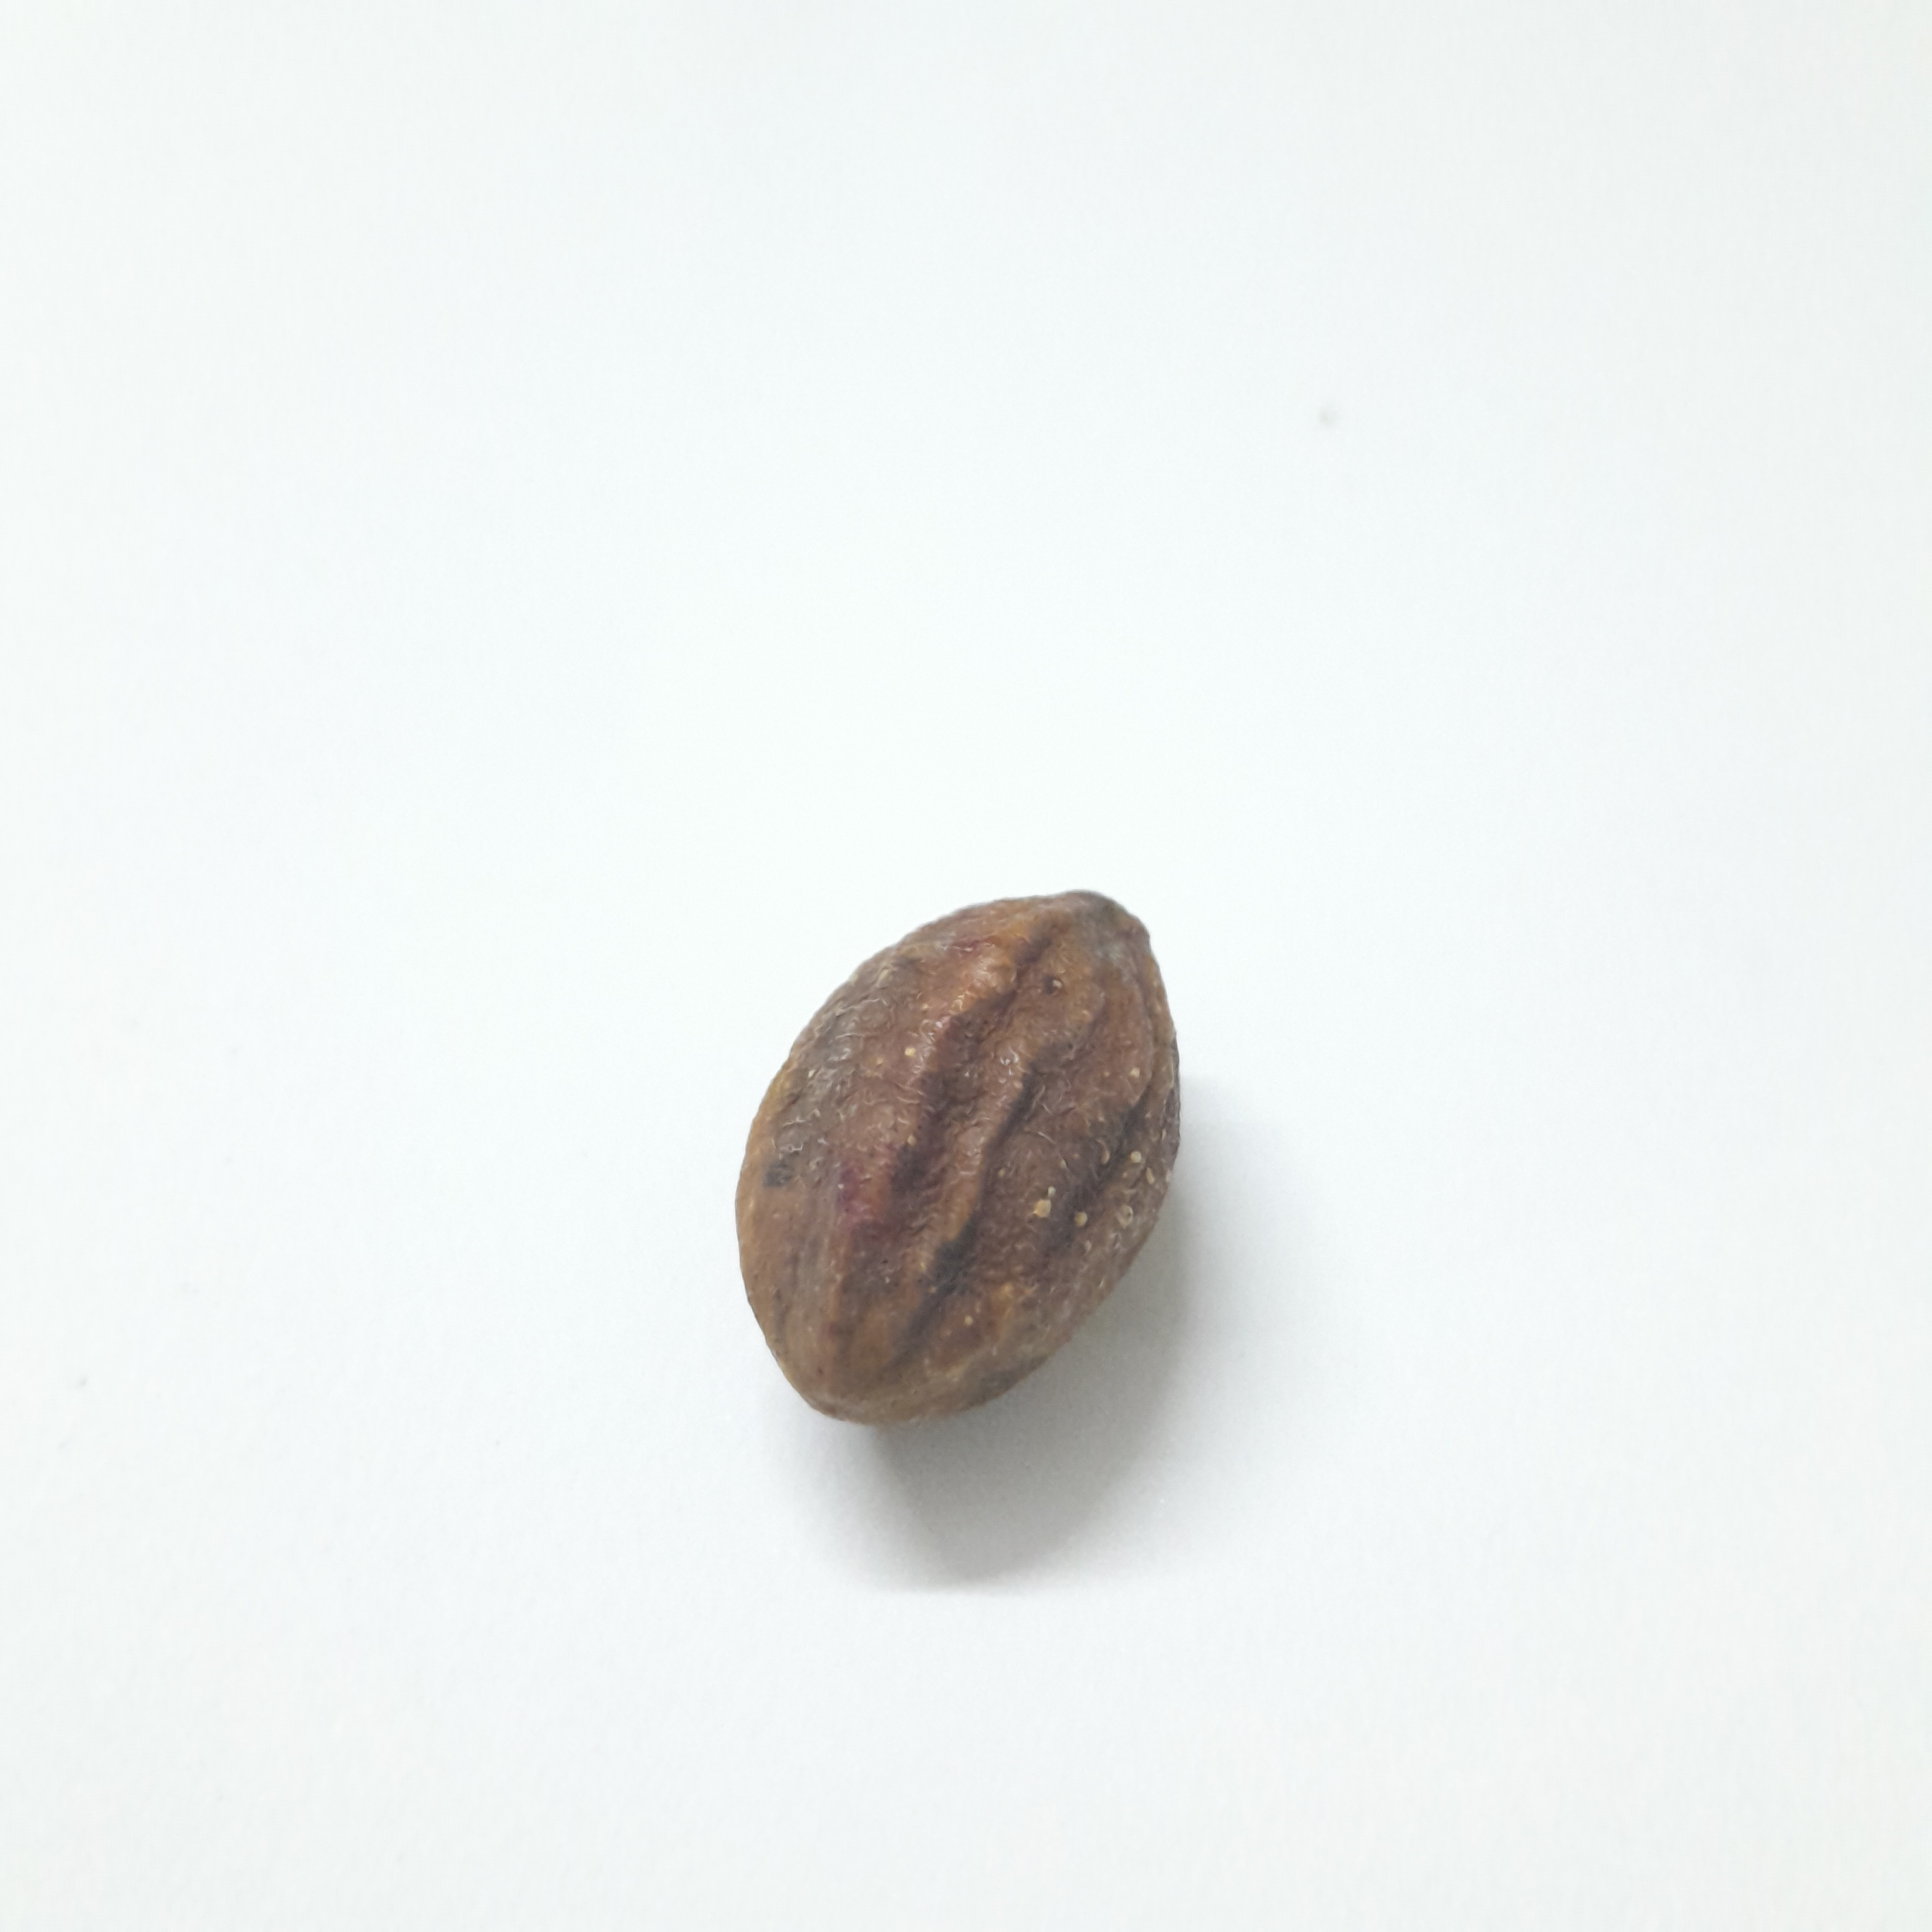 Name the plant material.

hirdaa
